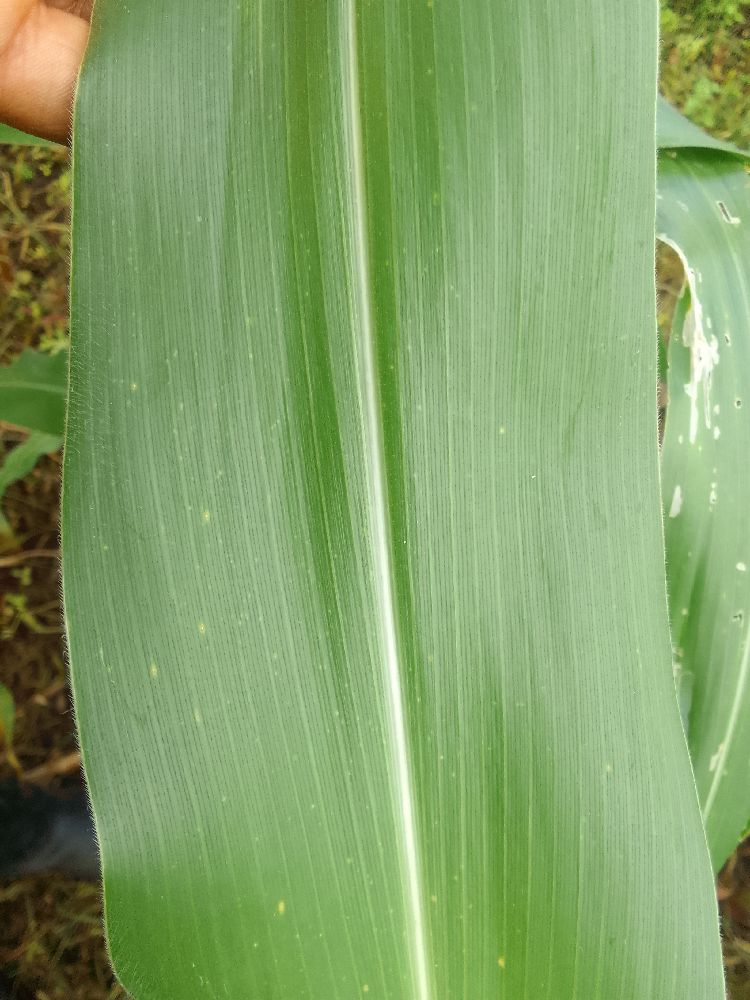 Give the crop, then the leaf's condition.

maize, healthy
